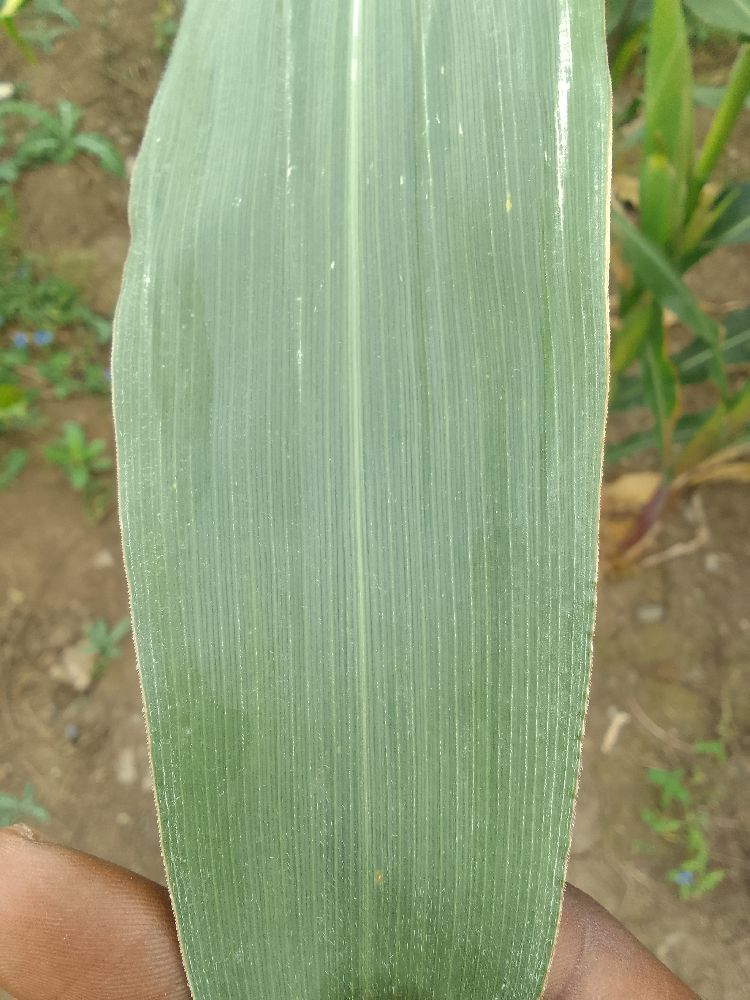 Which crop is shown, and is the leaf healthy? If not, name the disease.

maize, healthy
